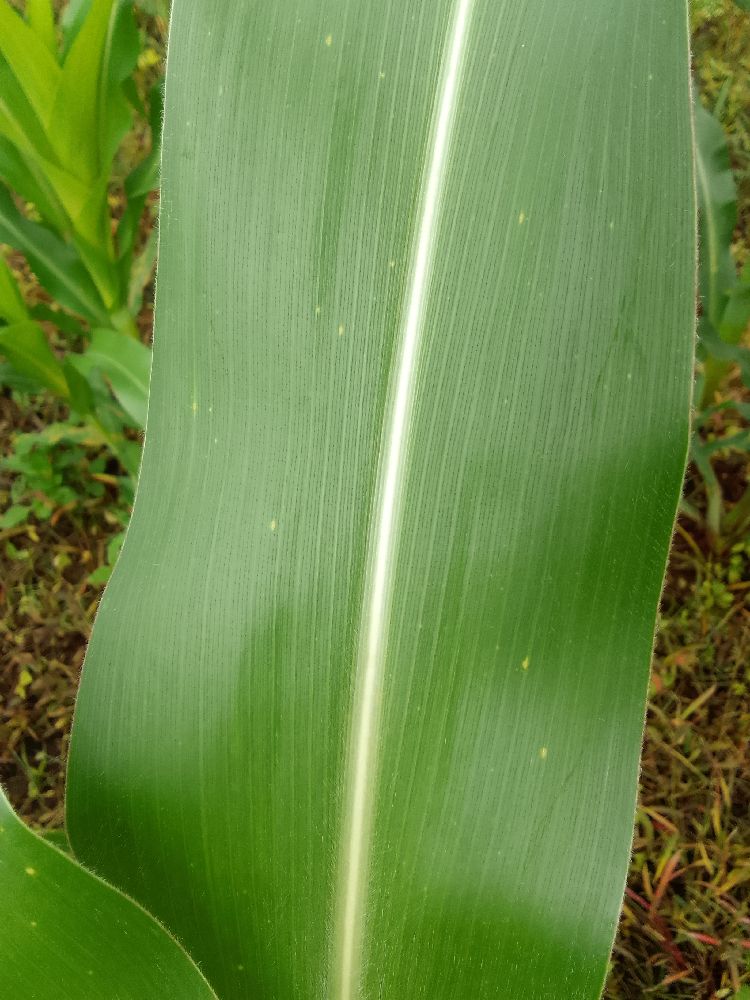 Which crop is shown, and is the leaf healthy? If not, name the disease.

maize, healthy
